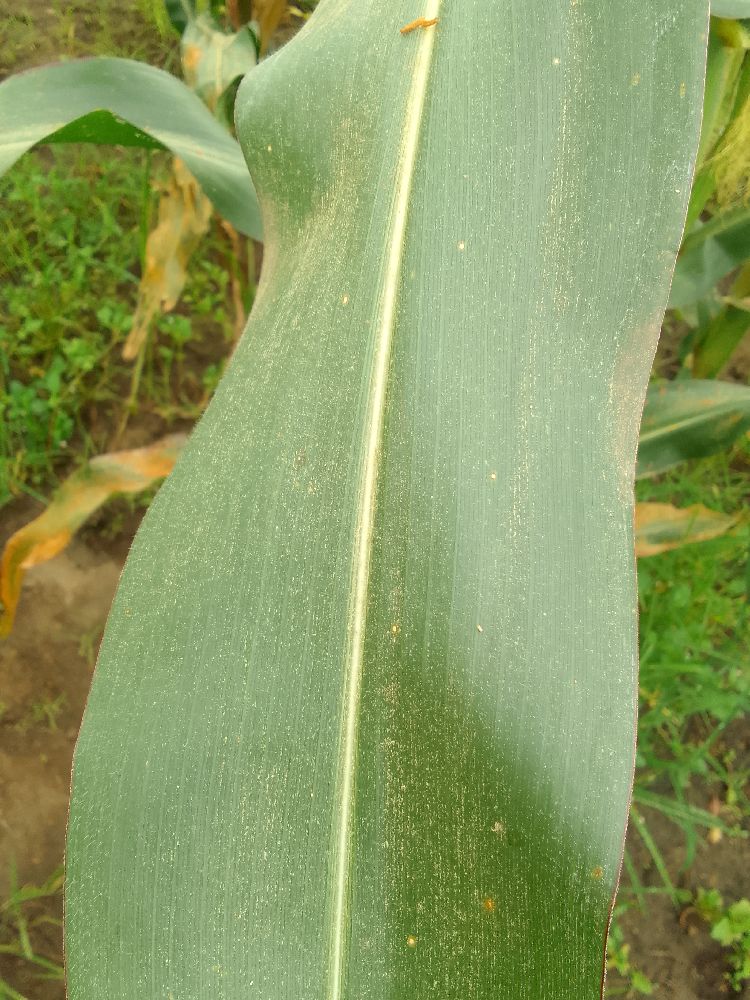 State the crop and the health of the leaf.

maize, healthy
